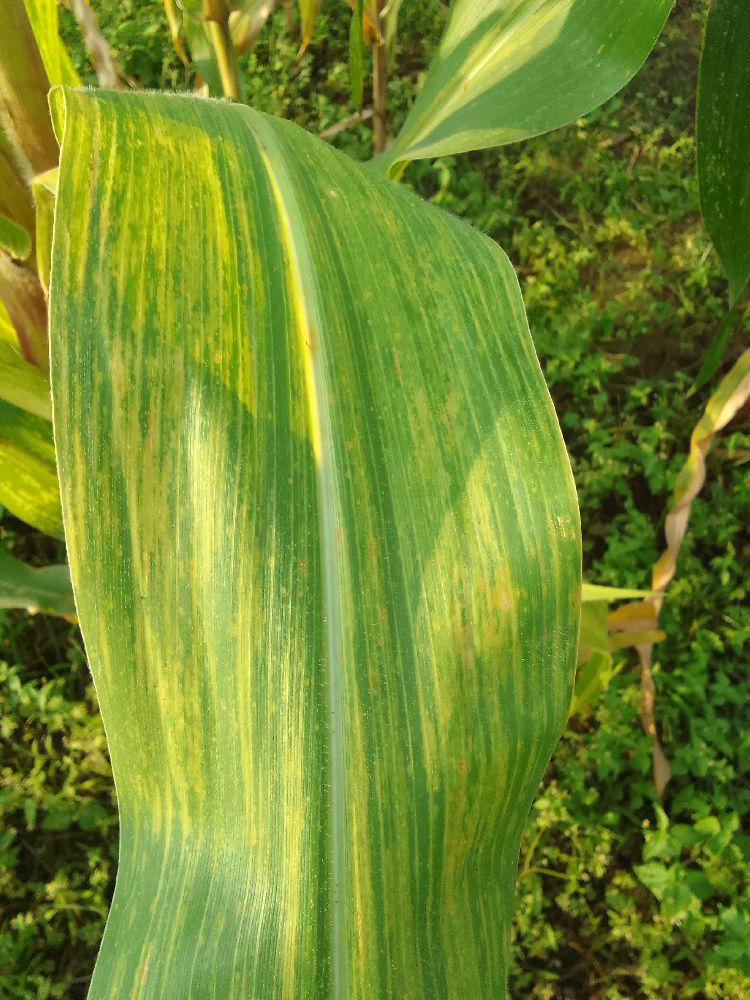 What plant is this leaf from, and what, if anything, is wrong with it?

maize, maize lethal necrosis
